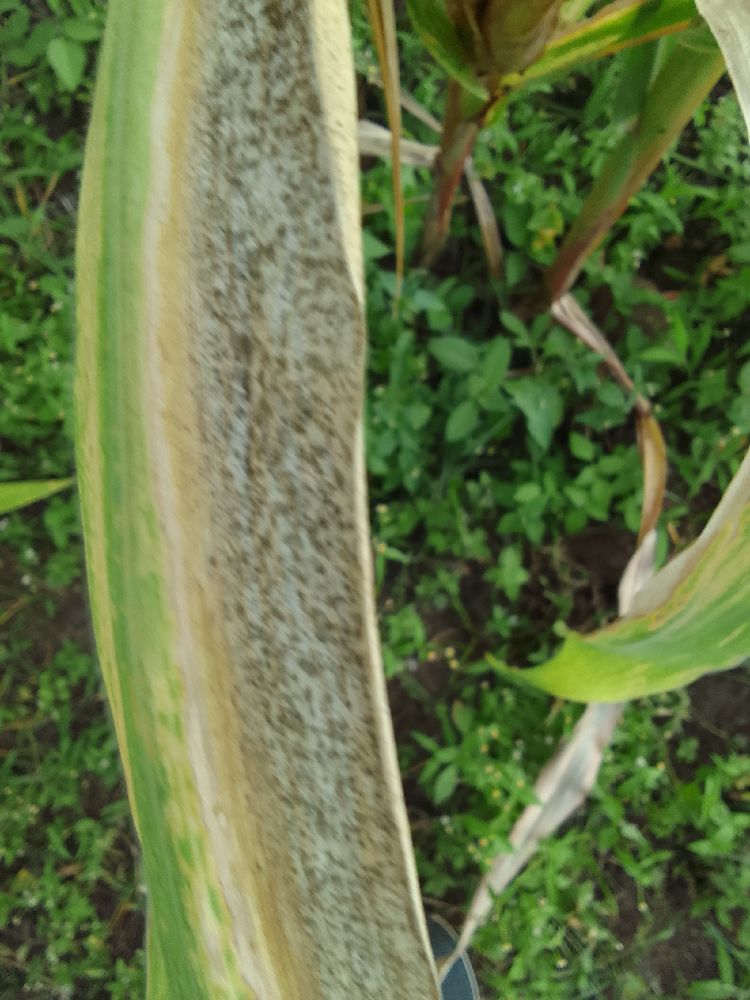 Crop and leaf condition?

maize, maize lethal necrosis
